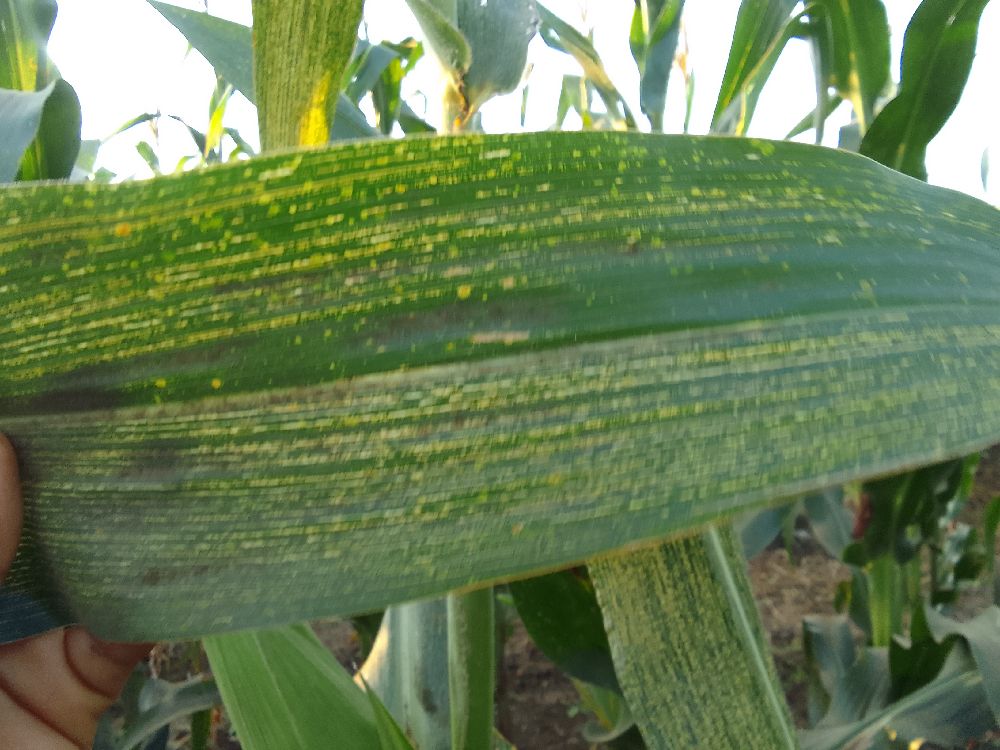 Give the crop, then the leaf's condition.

maize, maize streak virus
